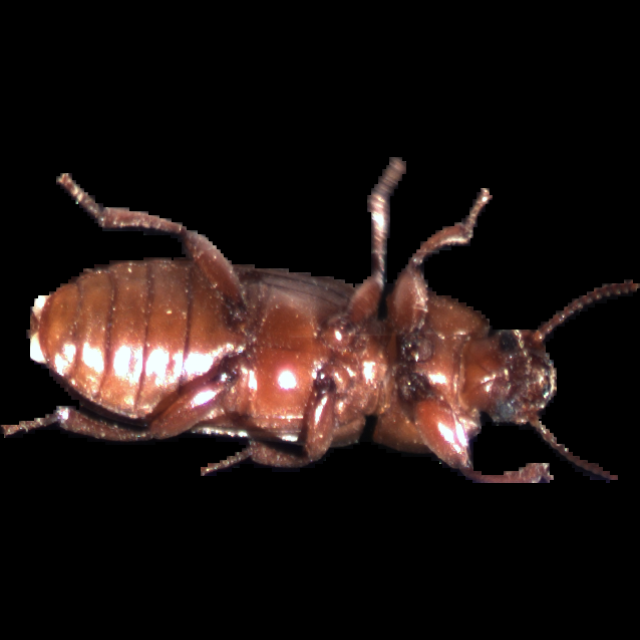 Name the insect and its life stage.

mealworm beetle
